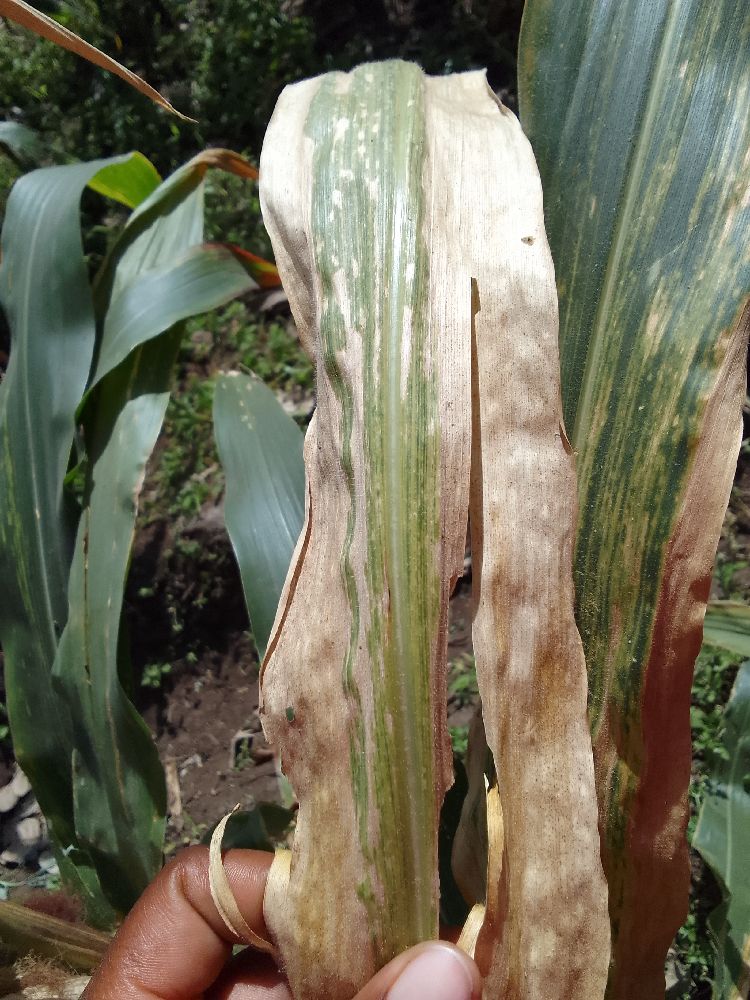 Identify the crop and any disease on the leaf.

maize, maize lethal necrosis
